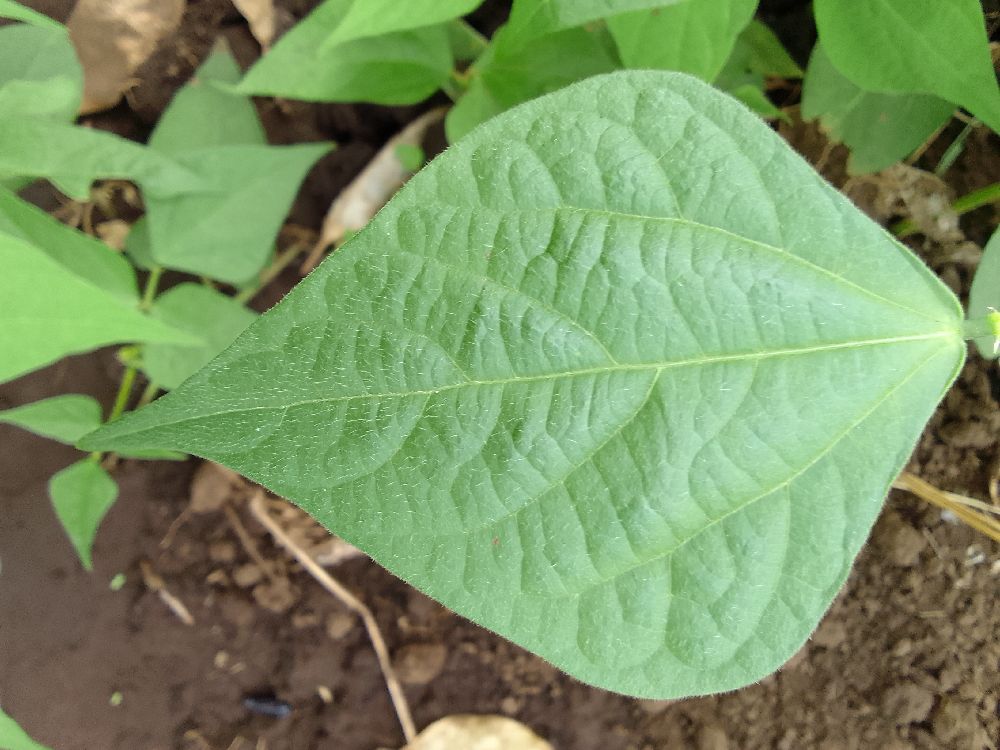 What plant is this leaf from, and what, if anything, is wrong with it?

common bean, healthy
